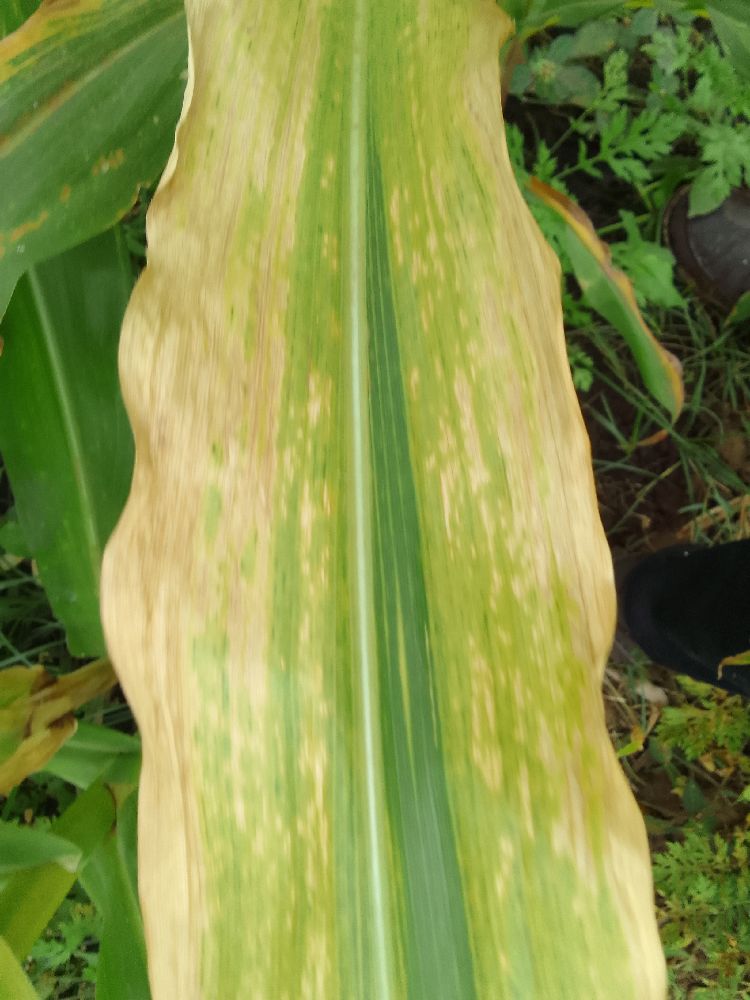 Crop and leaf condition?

maize, maize lethal necrosis
